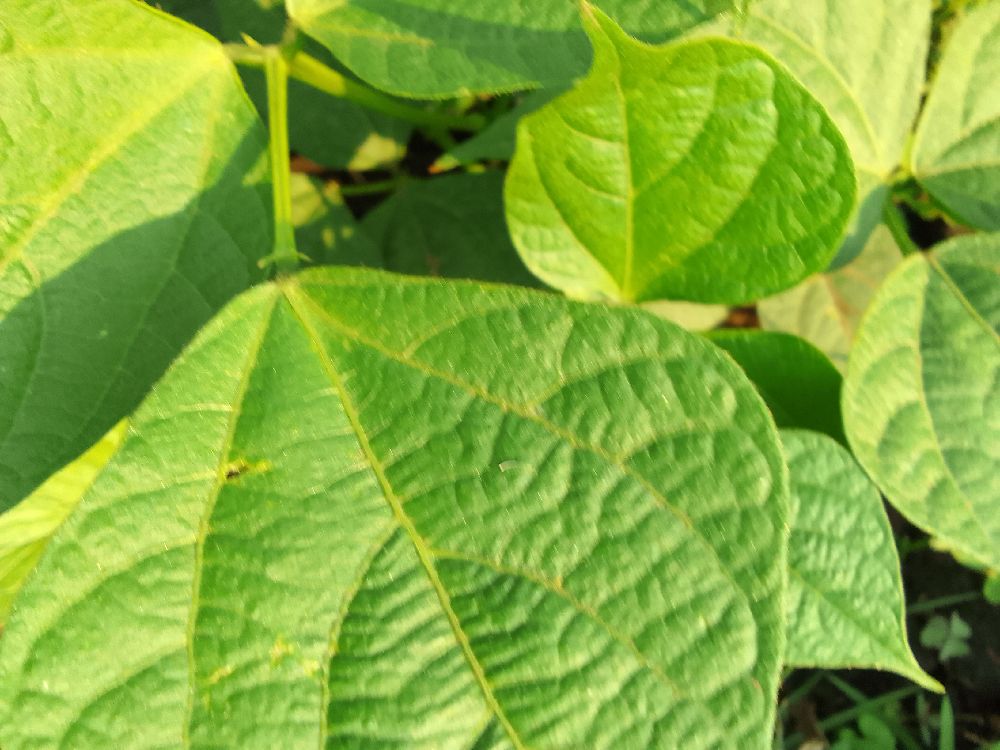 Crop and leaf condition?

common bean, healthy
